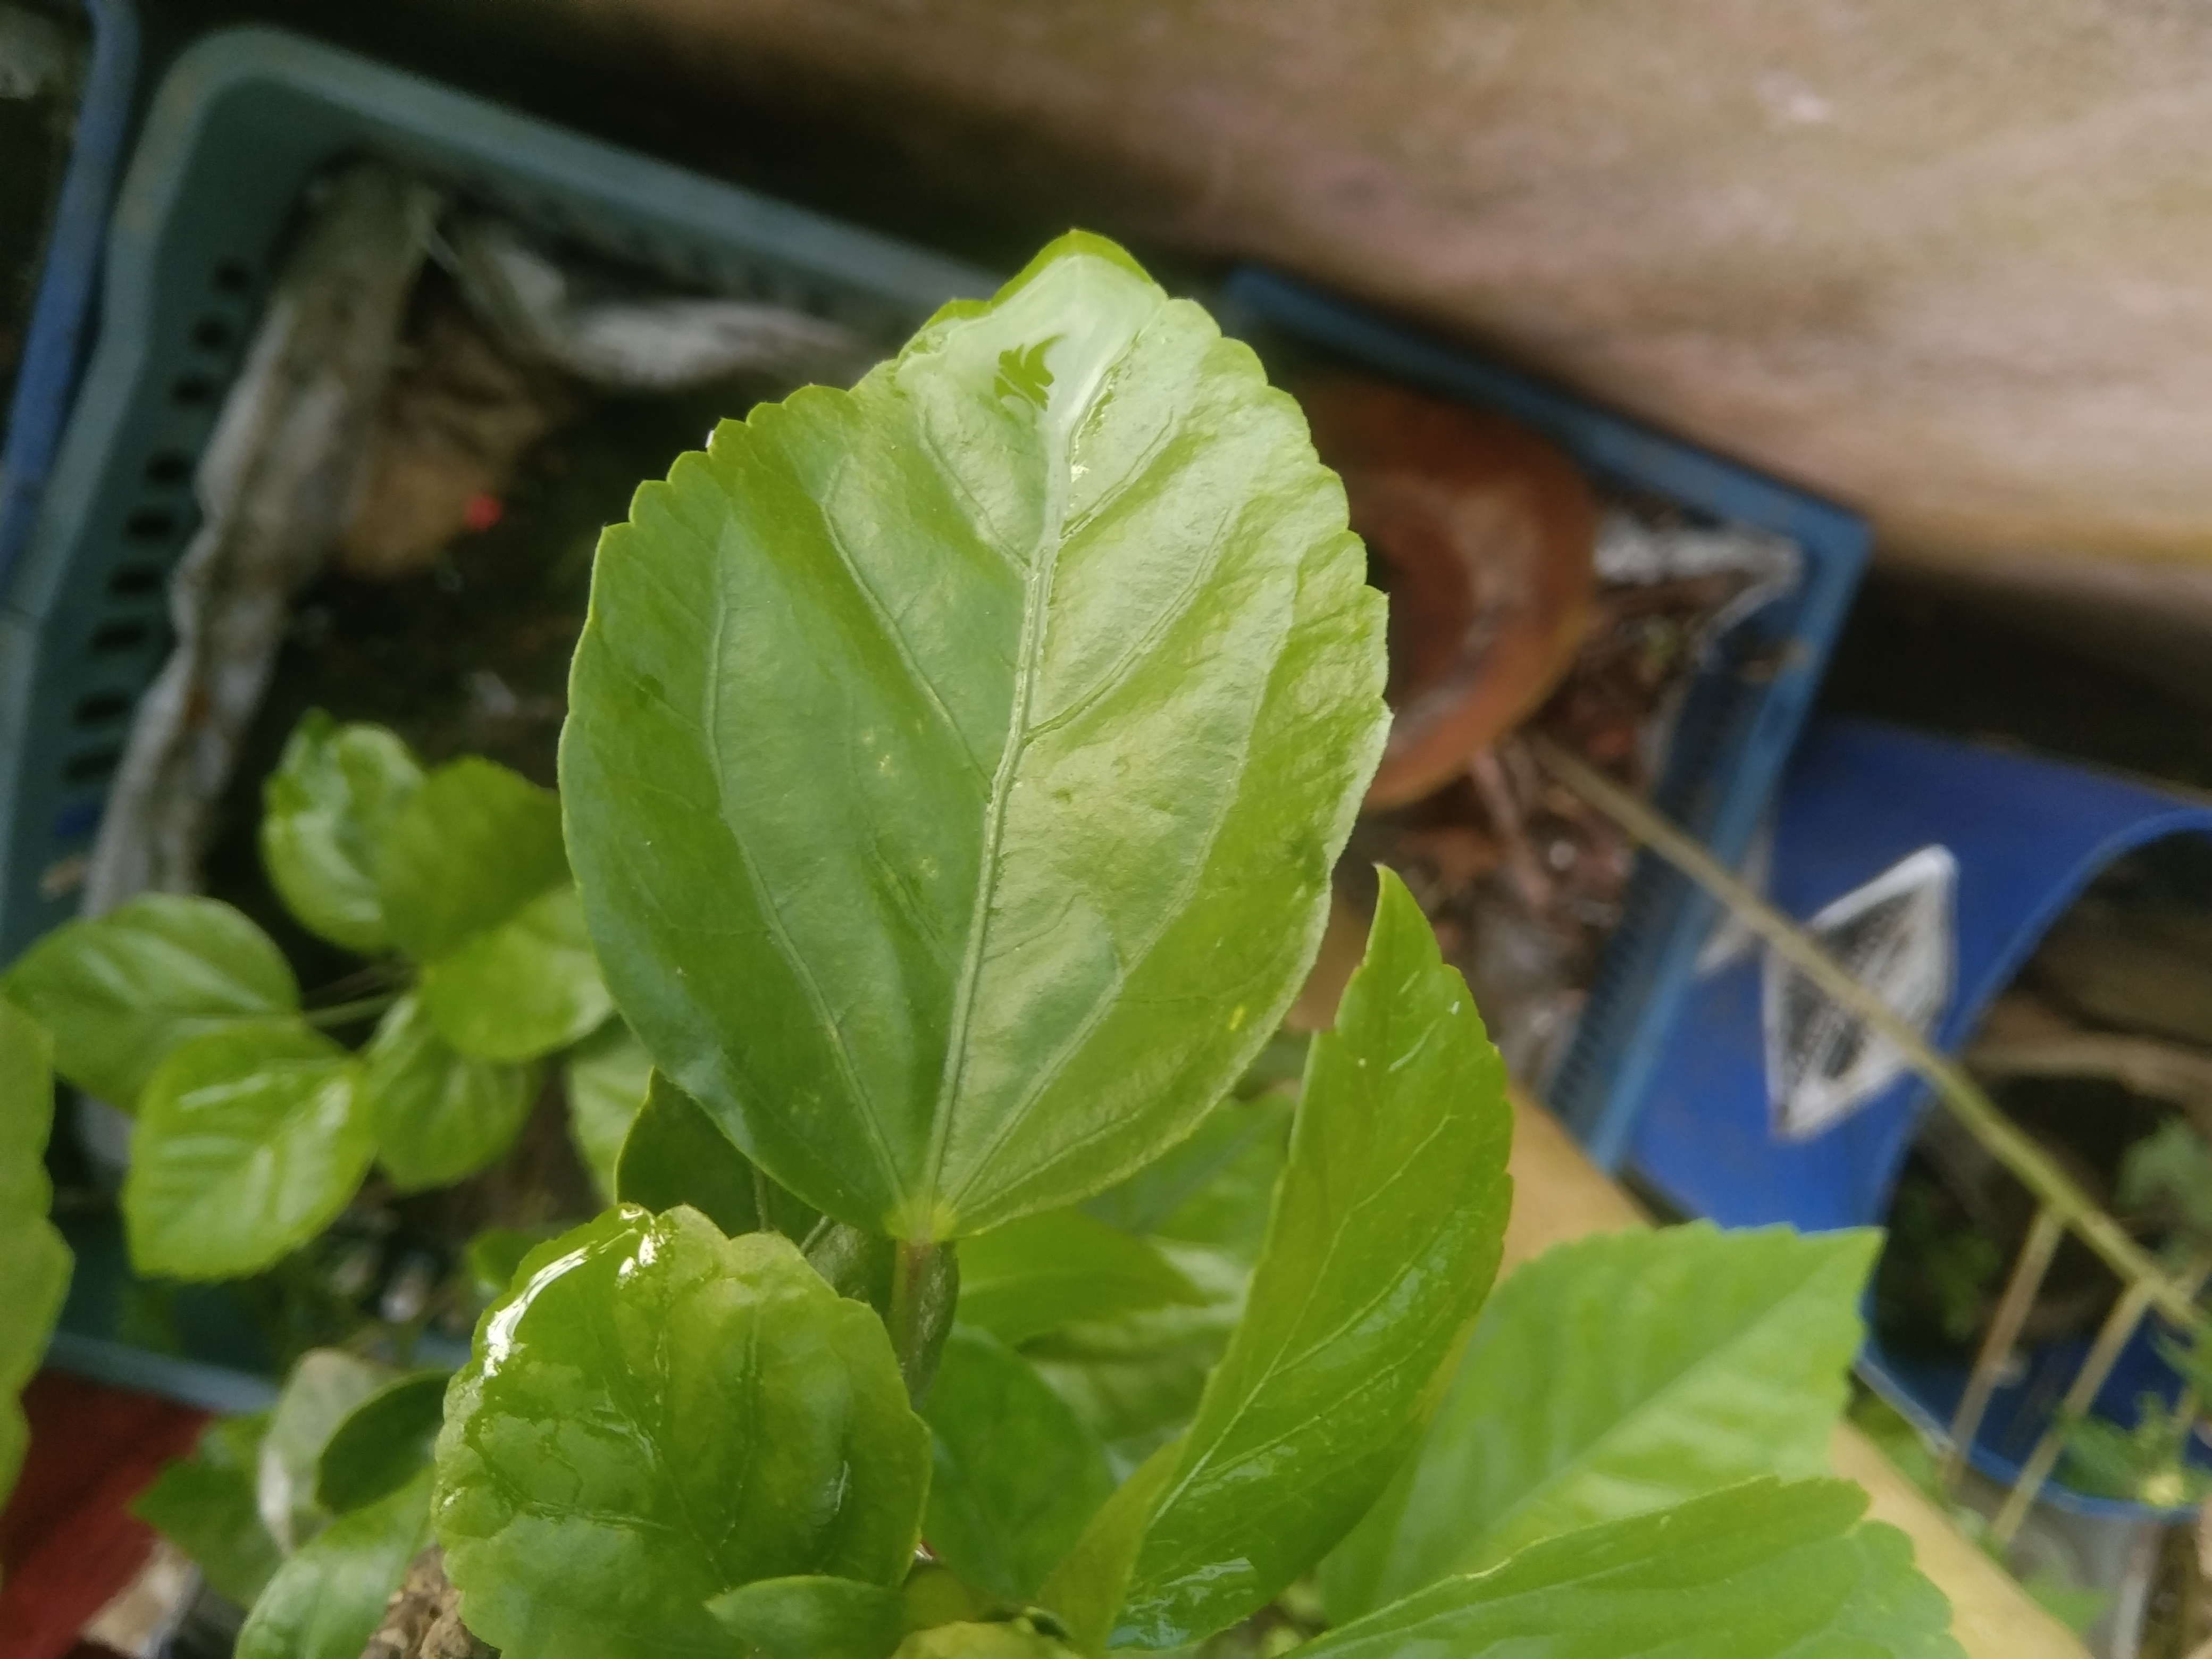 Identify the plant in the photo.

hibiscus
